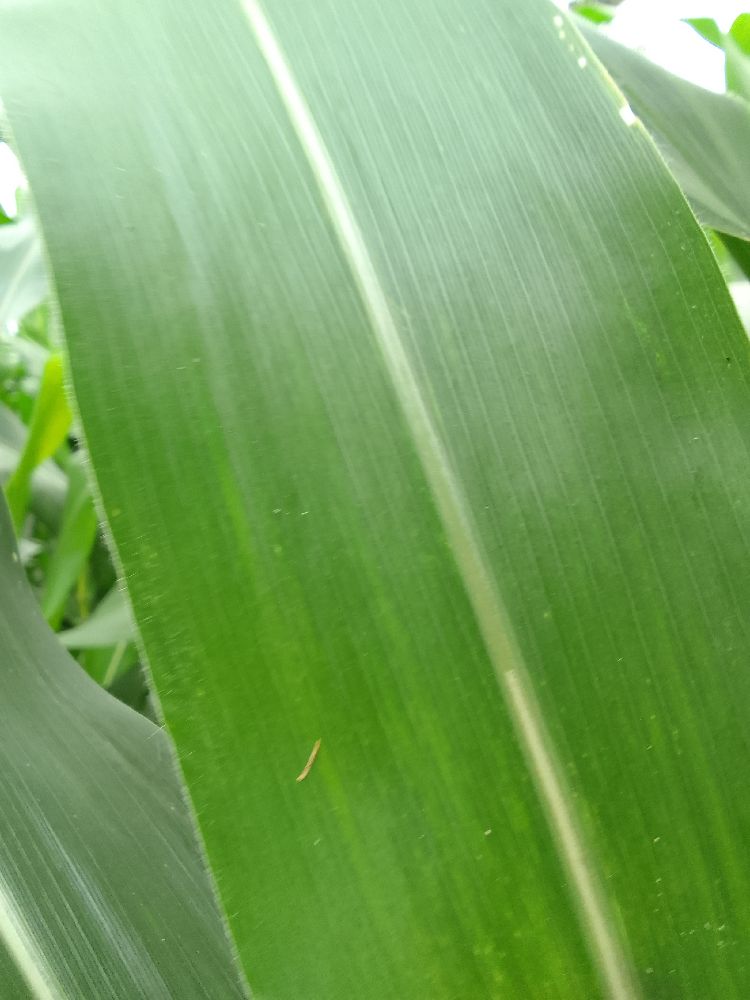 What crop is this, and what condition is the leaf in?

maize, healthy
